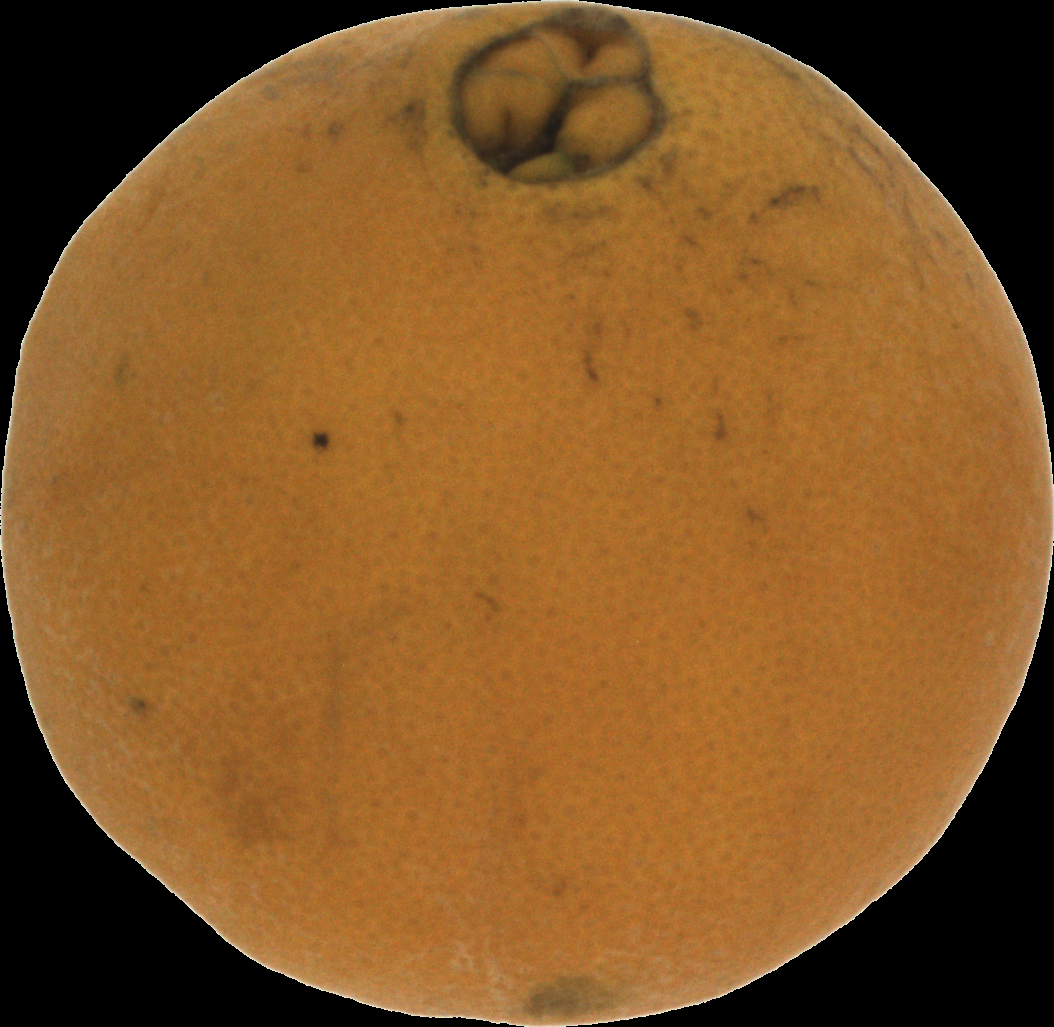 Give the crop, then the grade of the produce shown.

orange, bad
